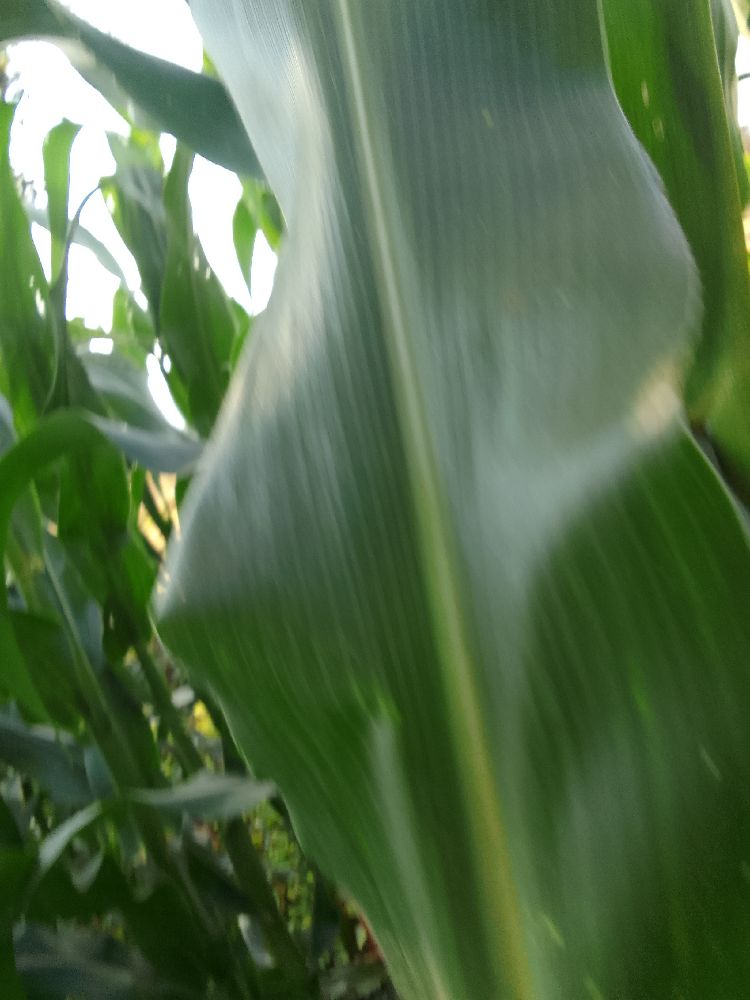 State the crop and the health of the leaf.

maize, healthy
